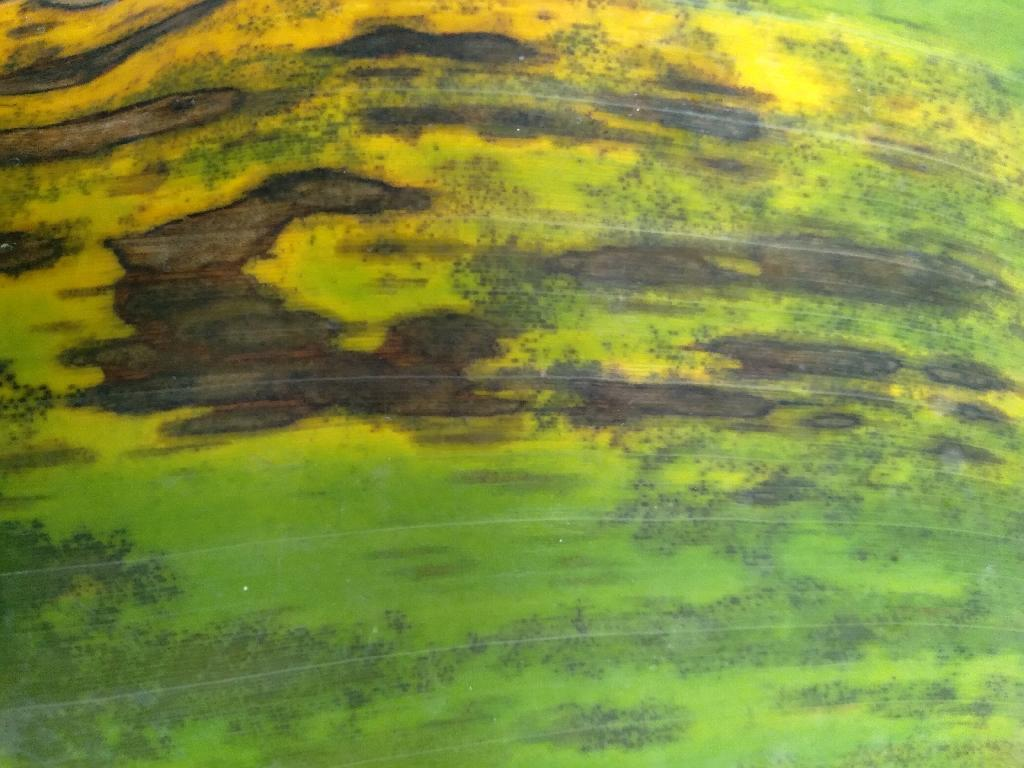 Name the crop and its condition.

banana, black sigatoka
